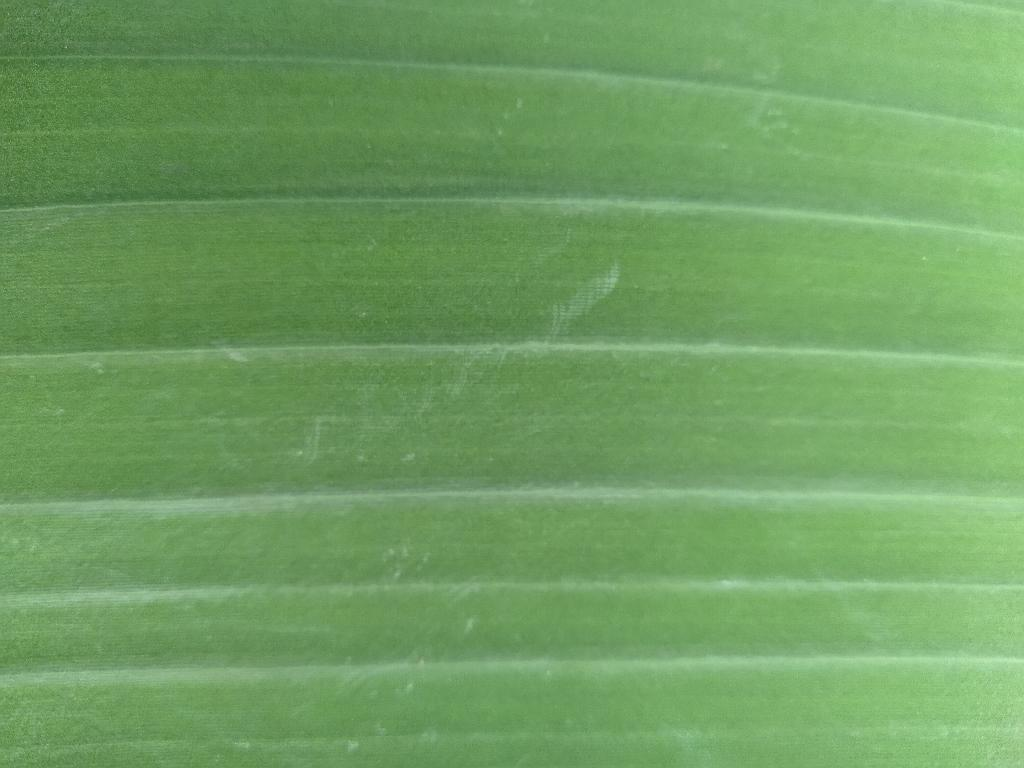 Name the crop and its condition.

banana, healthy
